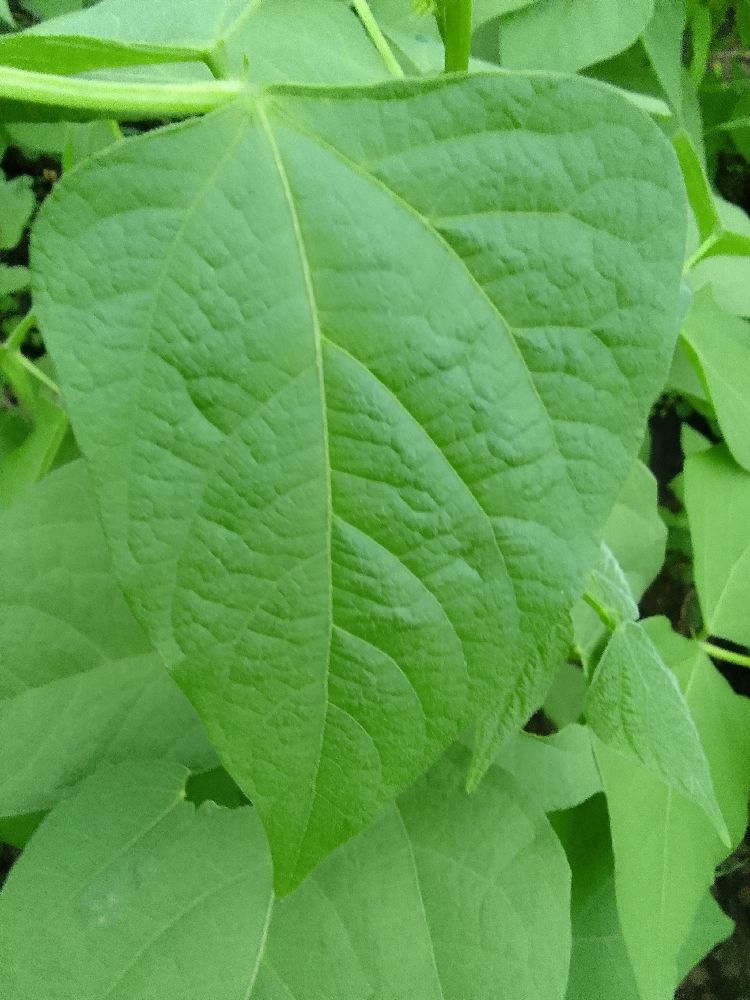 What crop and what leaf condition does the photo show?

common bean, healthy
